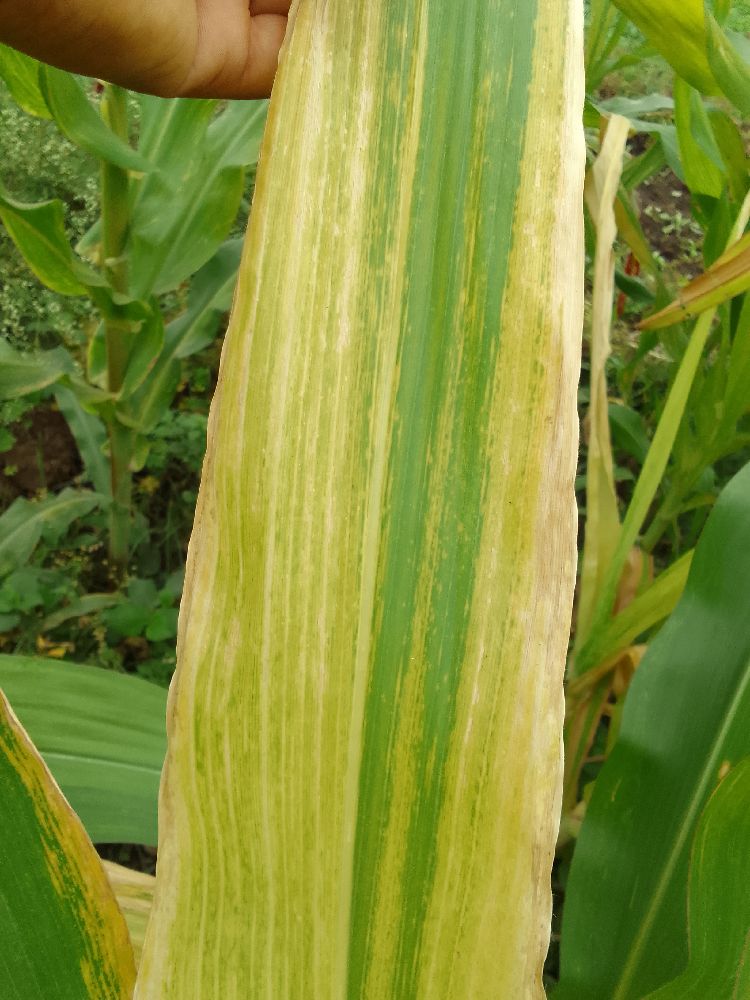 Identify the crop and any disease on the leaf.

maize, maize lethal necrosis
